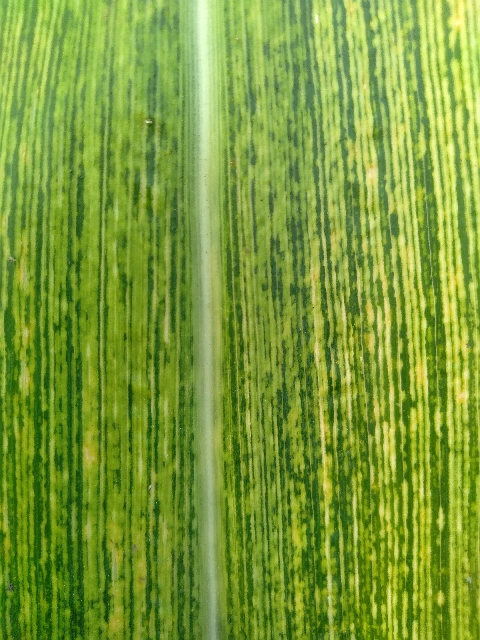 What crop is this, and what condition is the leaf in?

maize, maize streak virus
